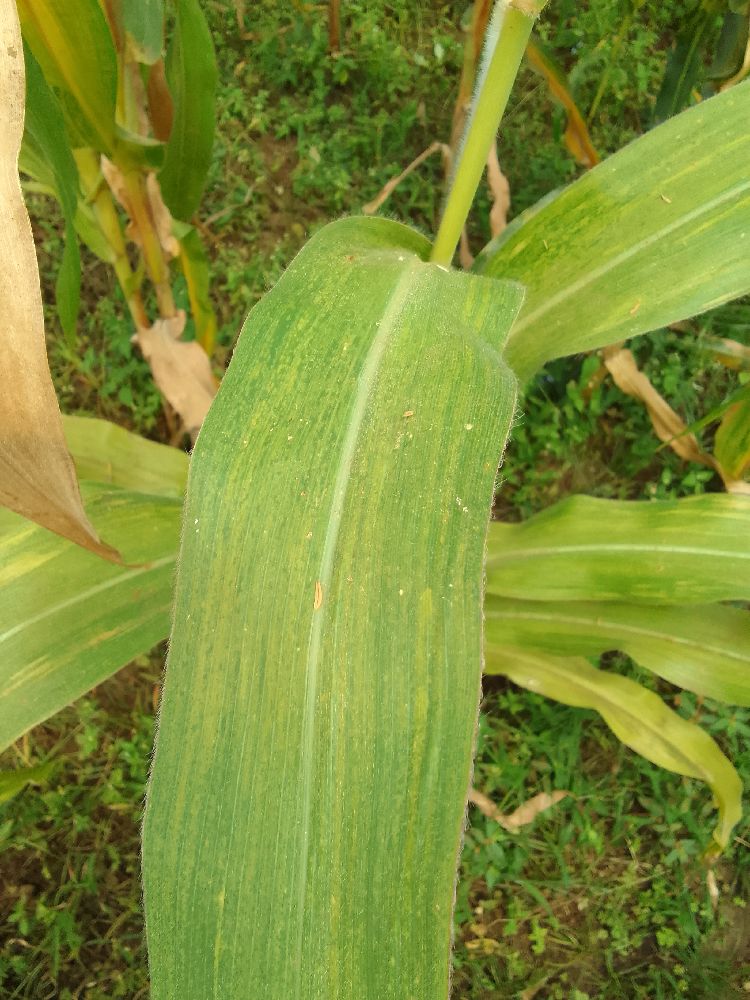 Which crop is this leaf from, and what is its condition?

maize, maize lethal necrosis
